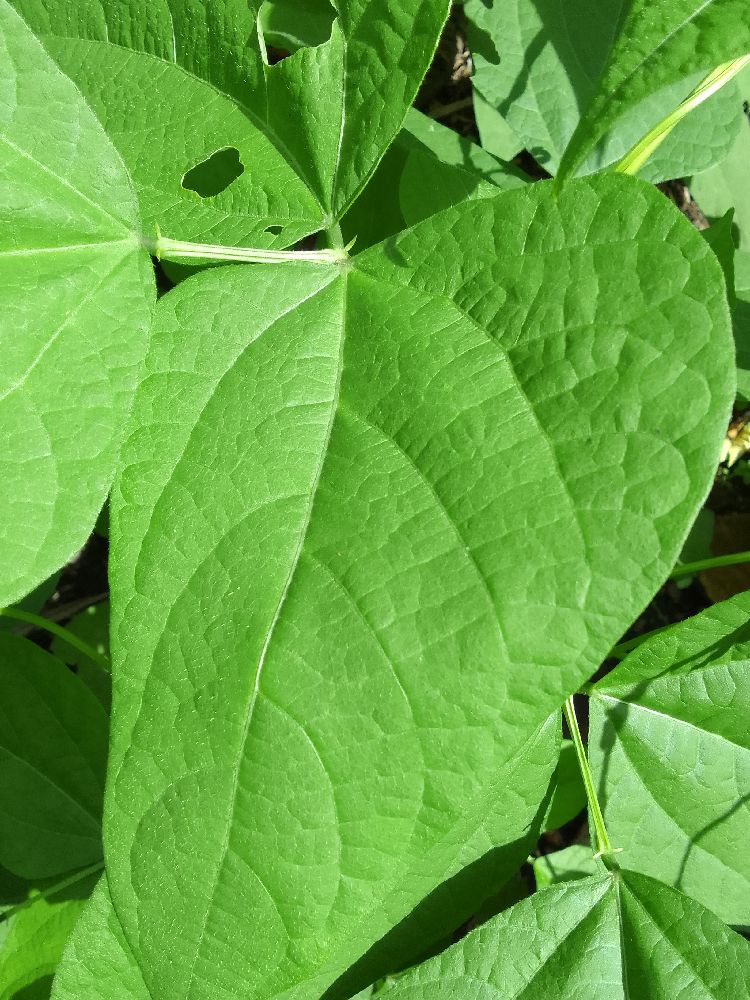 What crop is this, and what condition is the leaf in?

common bean, healthy
